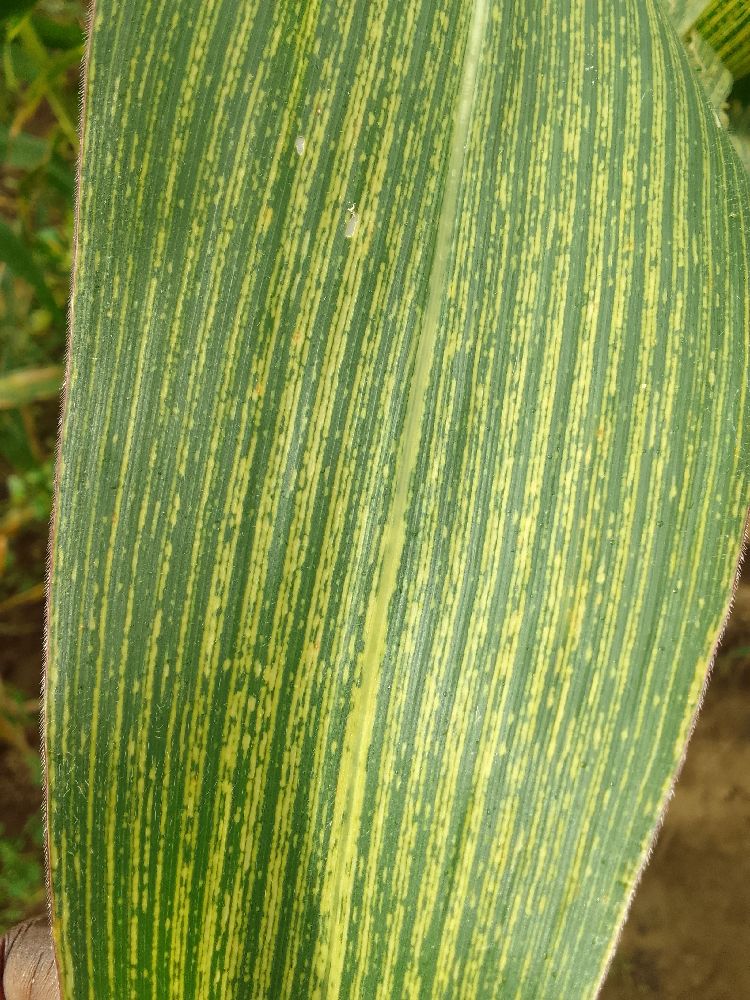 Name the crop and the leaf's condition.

maize, maize streak virus
